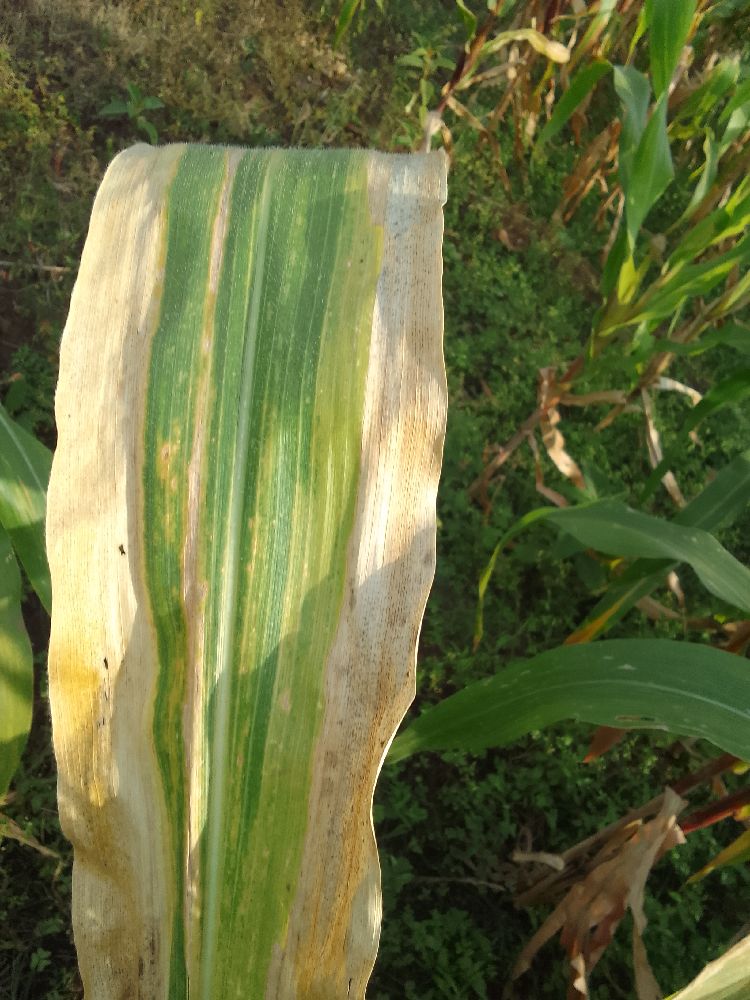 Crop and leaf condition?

maize, maize lethal necrosis
